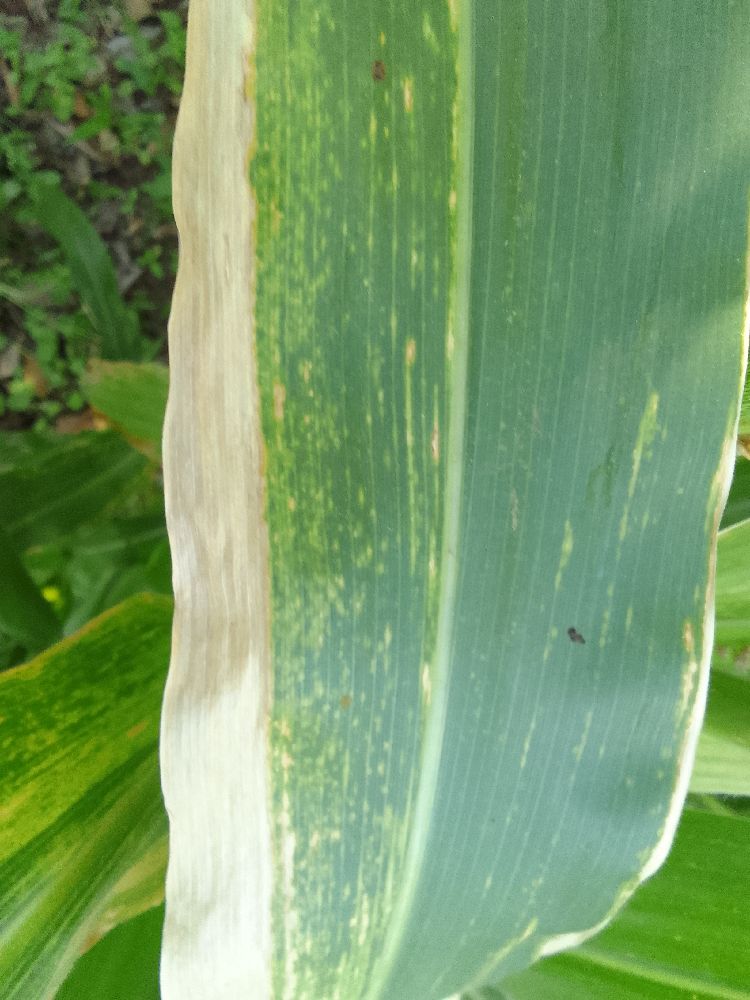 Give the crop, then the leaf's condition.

maize, maize lethal necrosis
